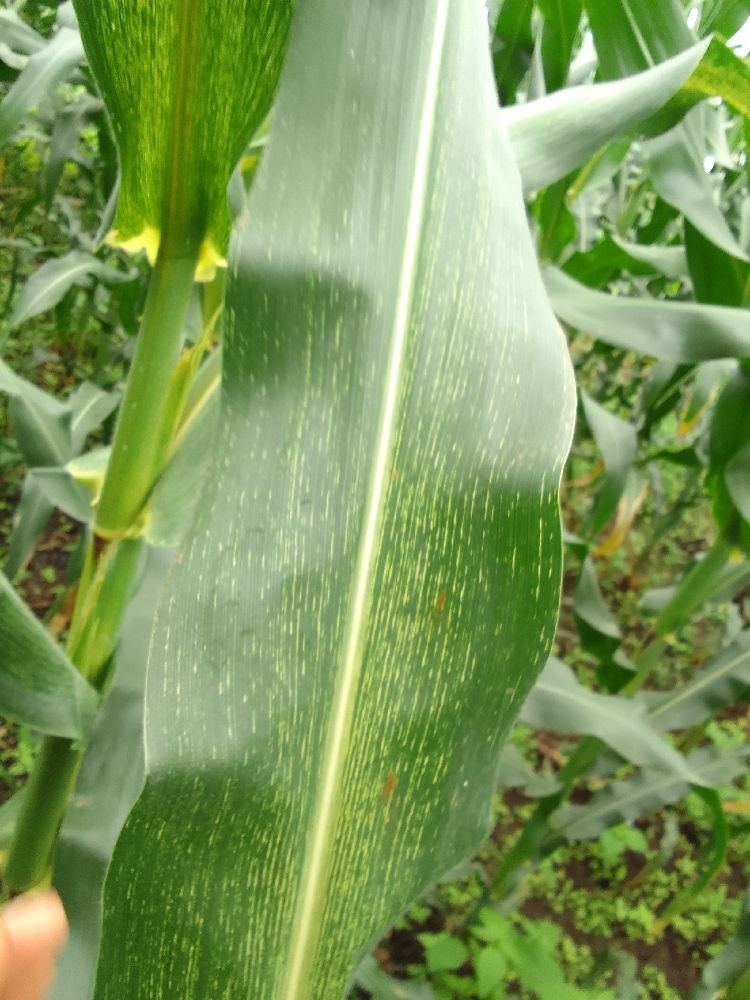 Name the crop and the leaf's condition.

maize, maize streak virus
